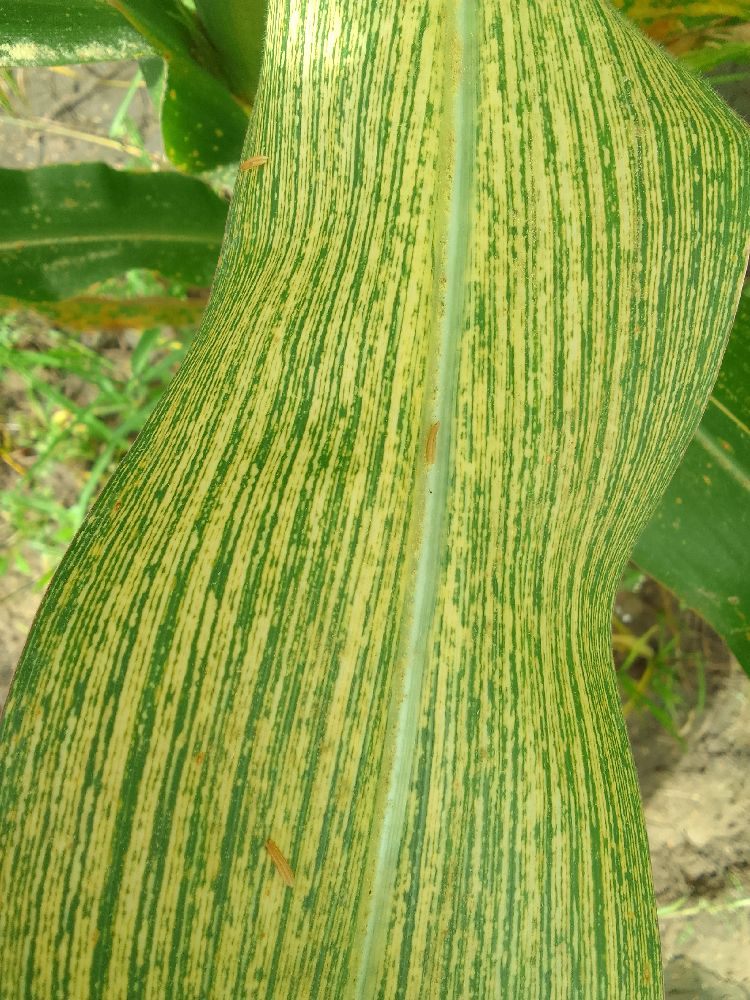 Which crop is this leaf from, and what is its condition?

maize, maize streak virus
